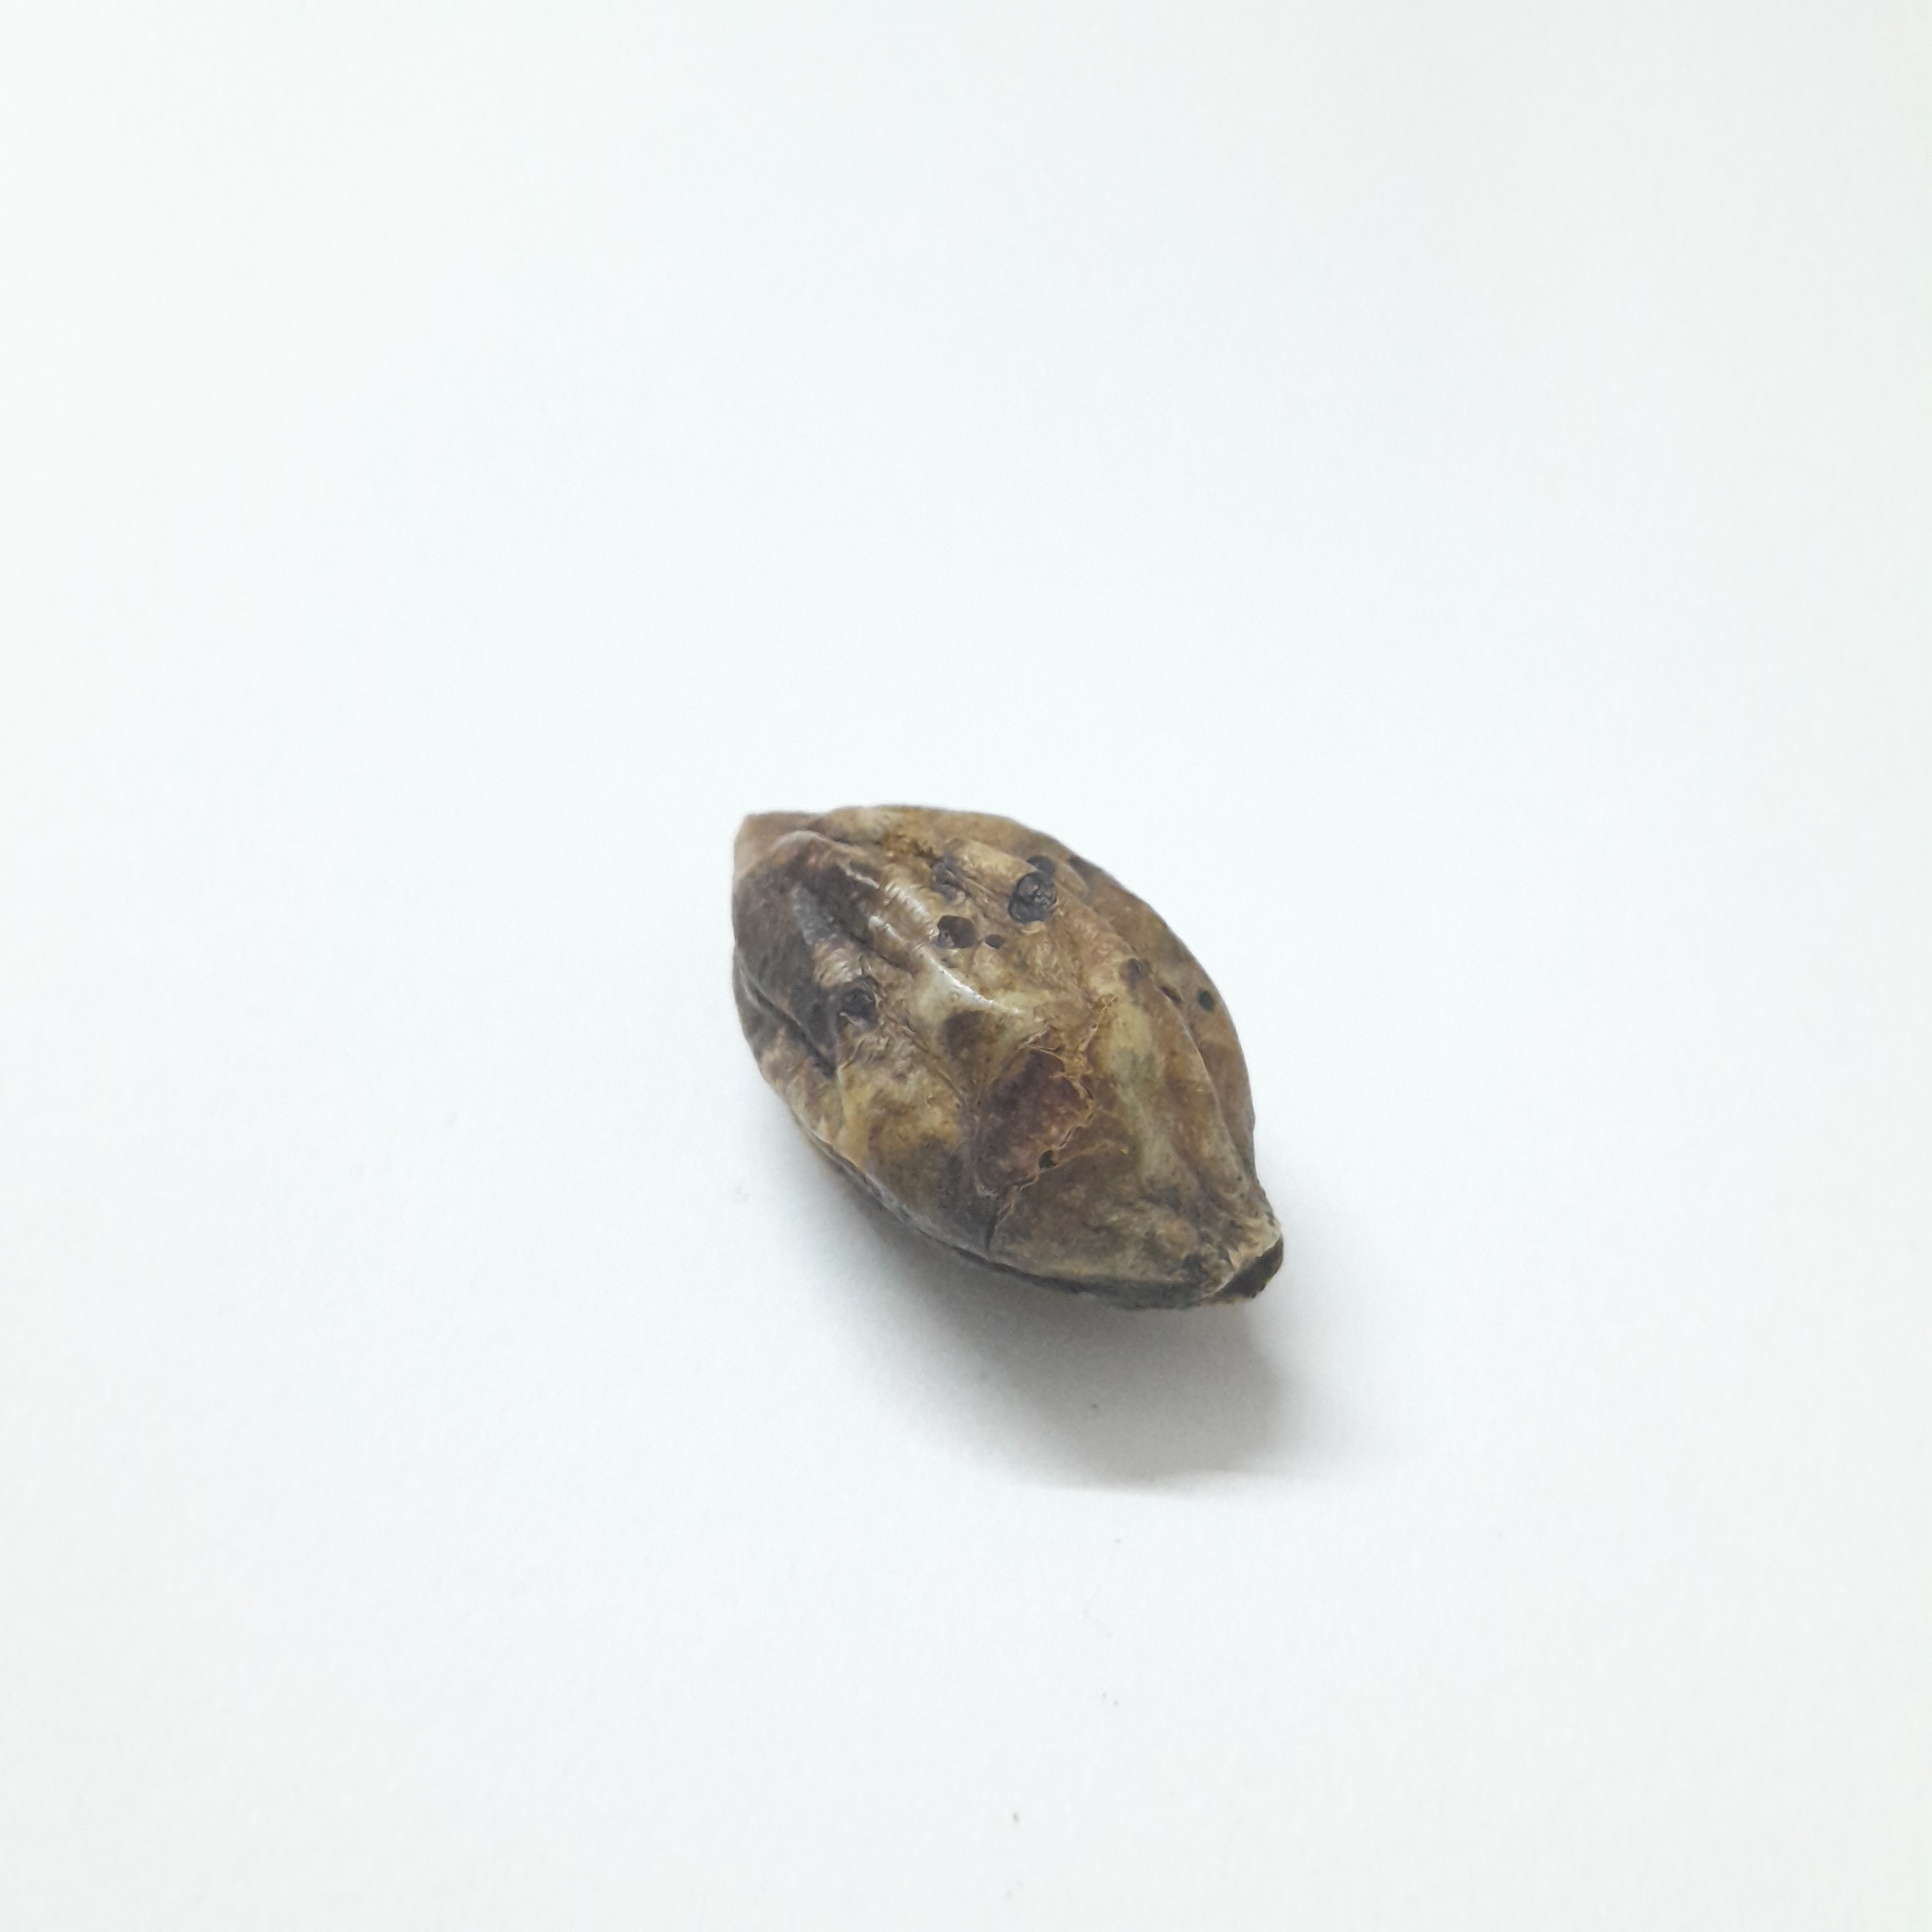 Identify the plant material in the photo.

hirdaa
